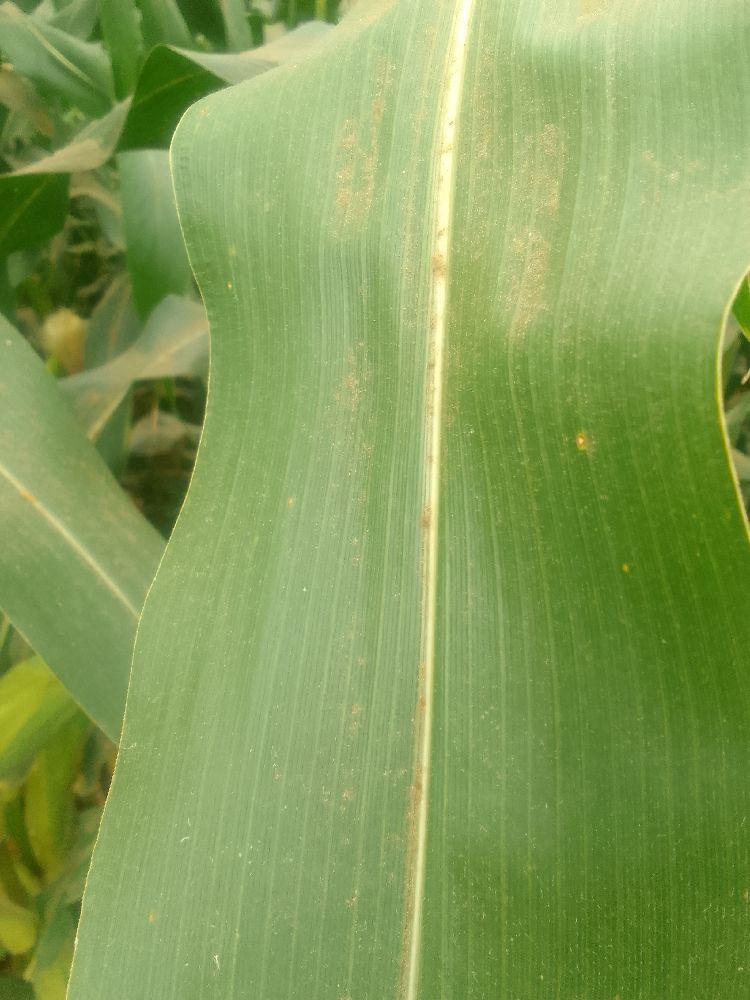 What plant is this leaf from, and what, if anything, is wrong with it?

maize, healthy
